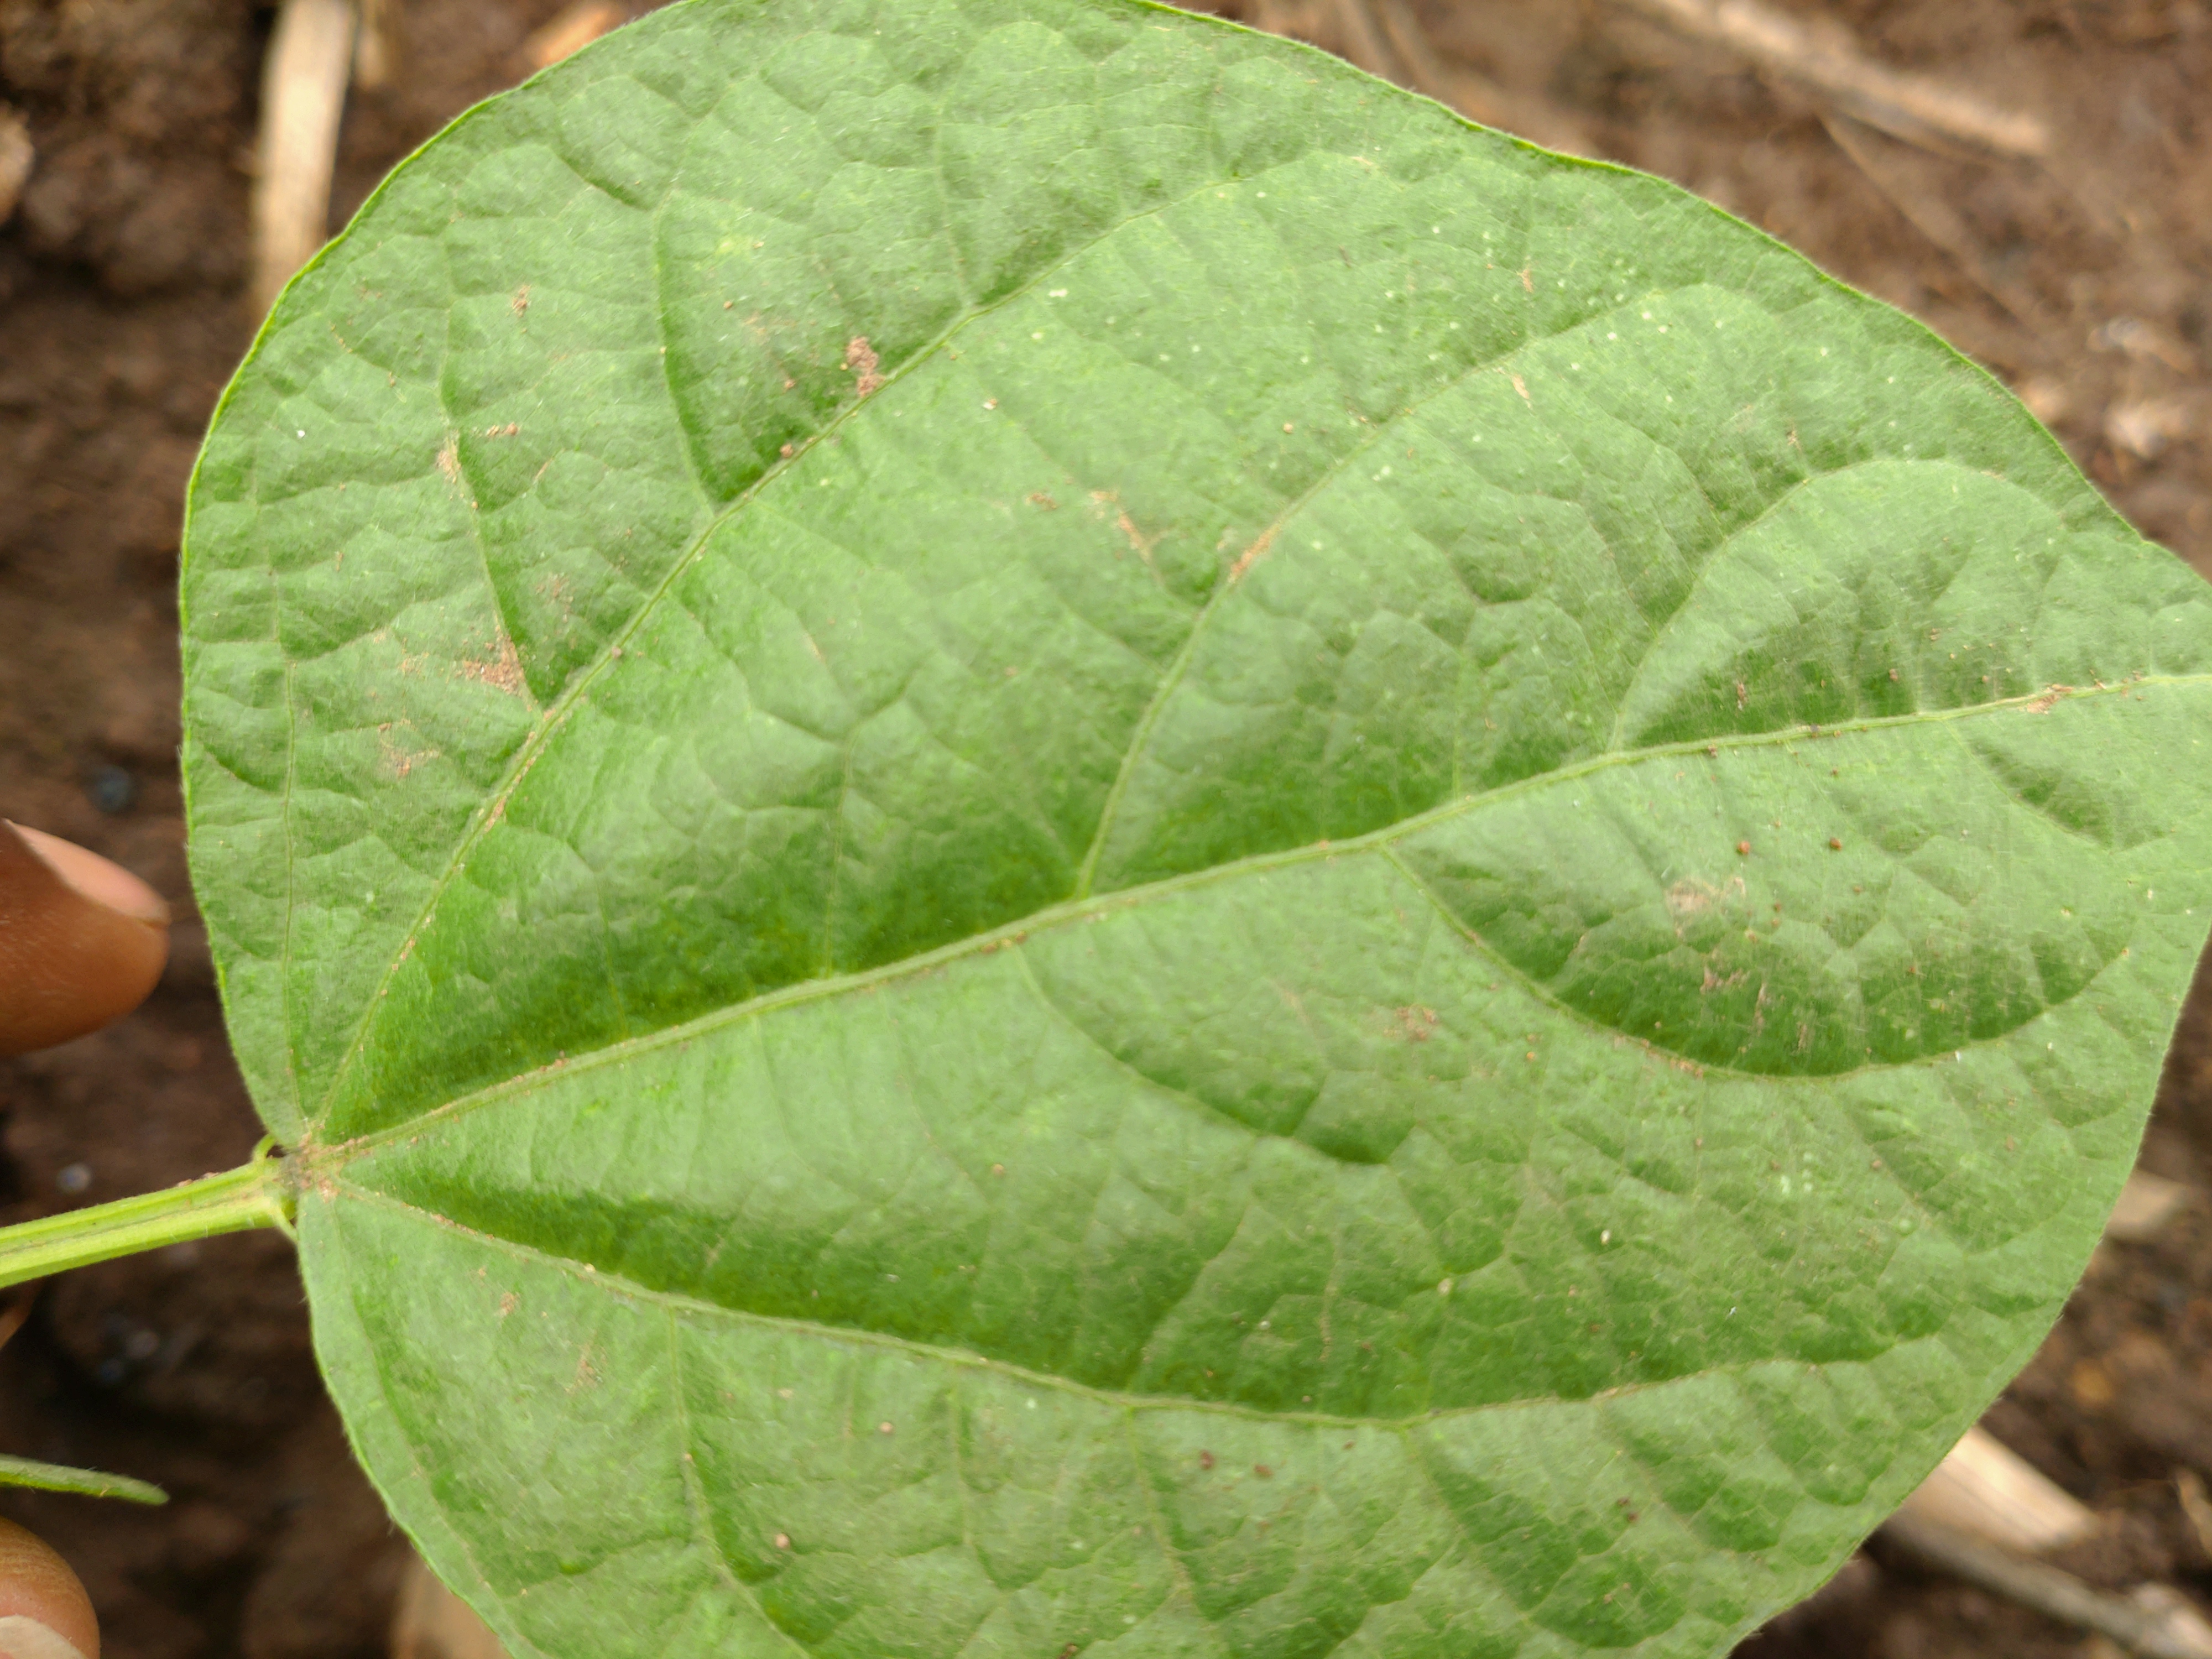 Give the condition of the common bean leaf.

healthy
